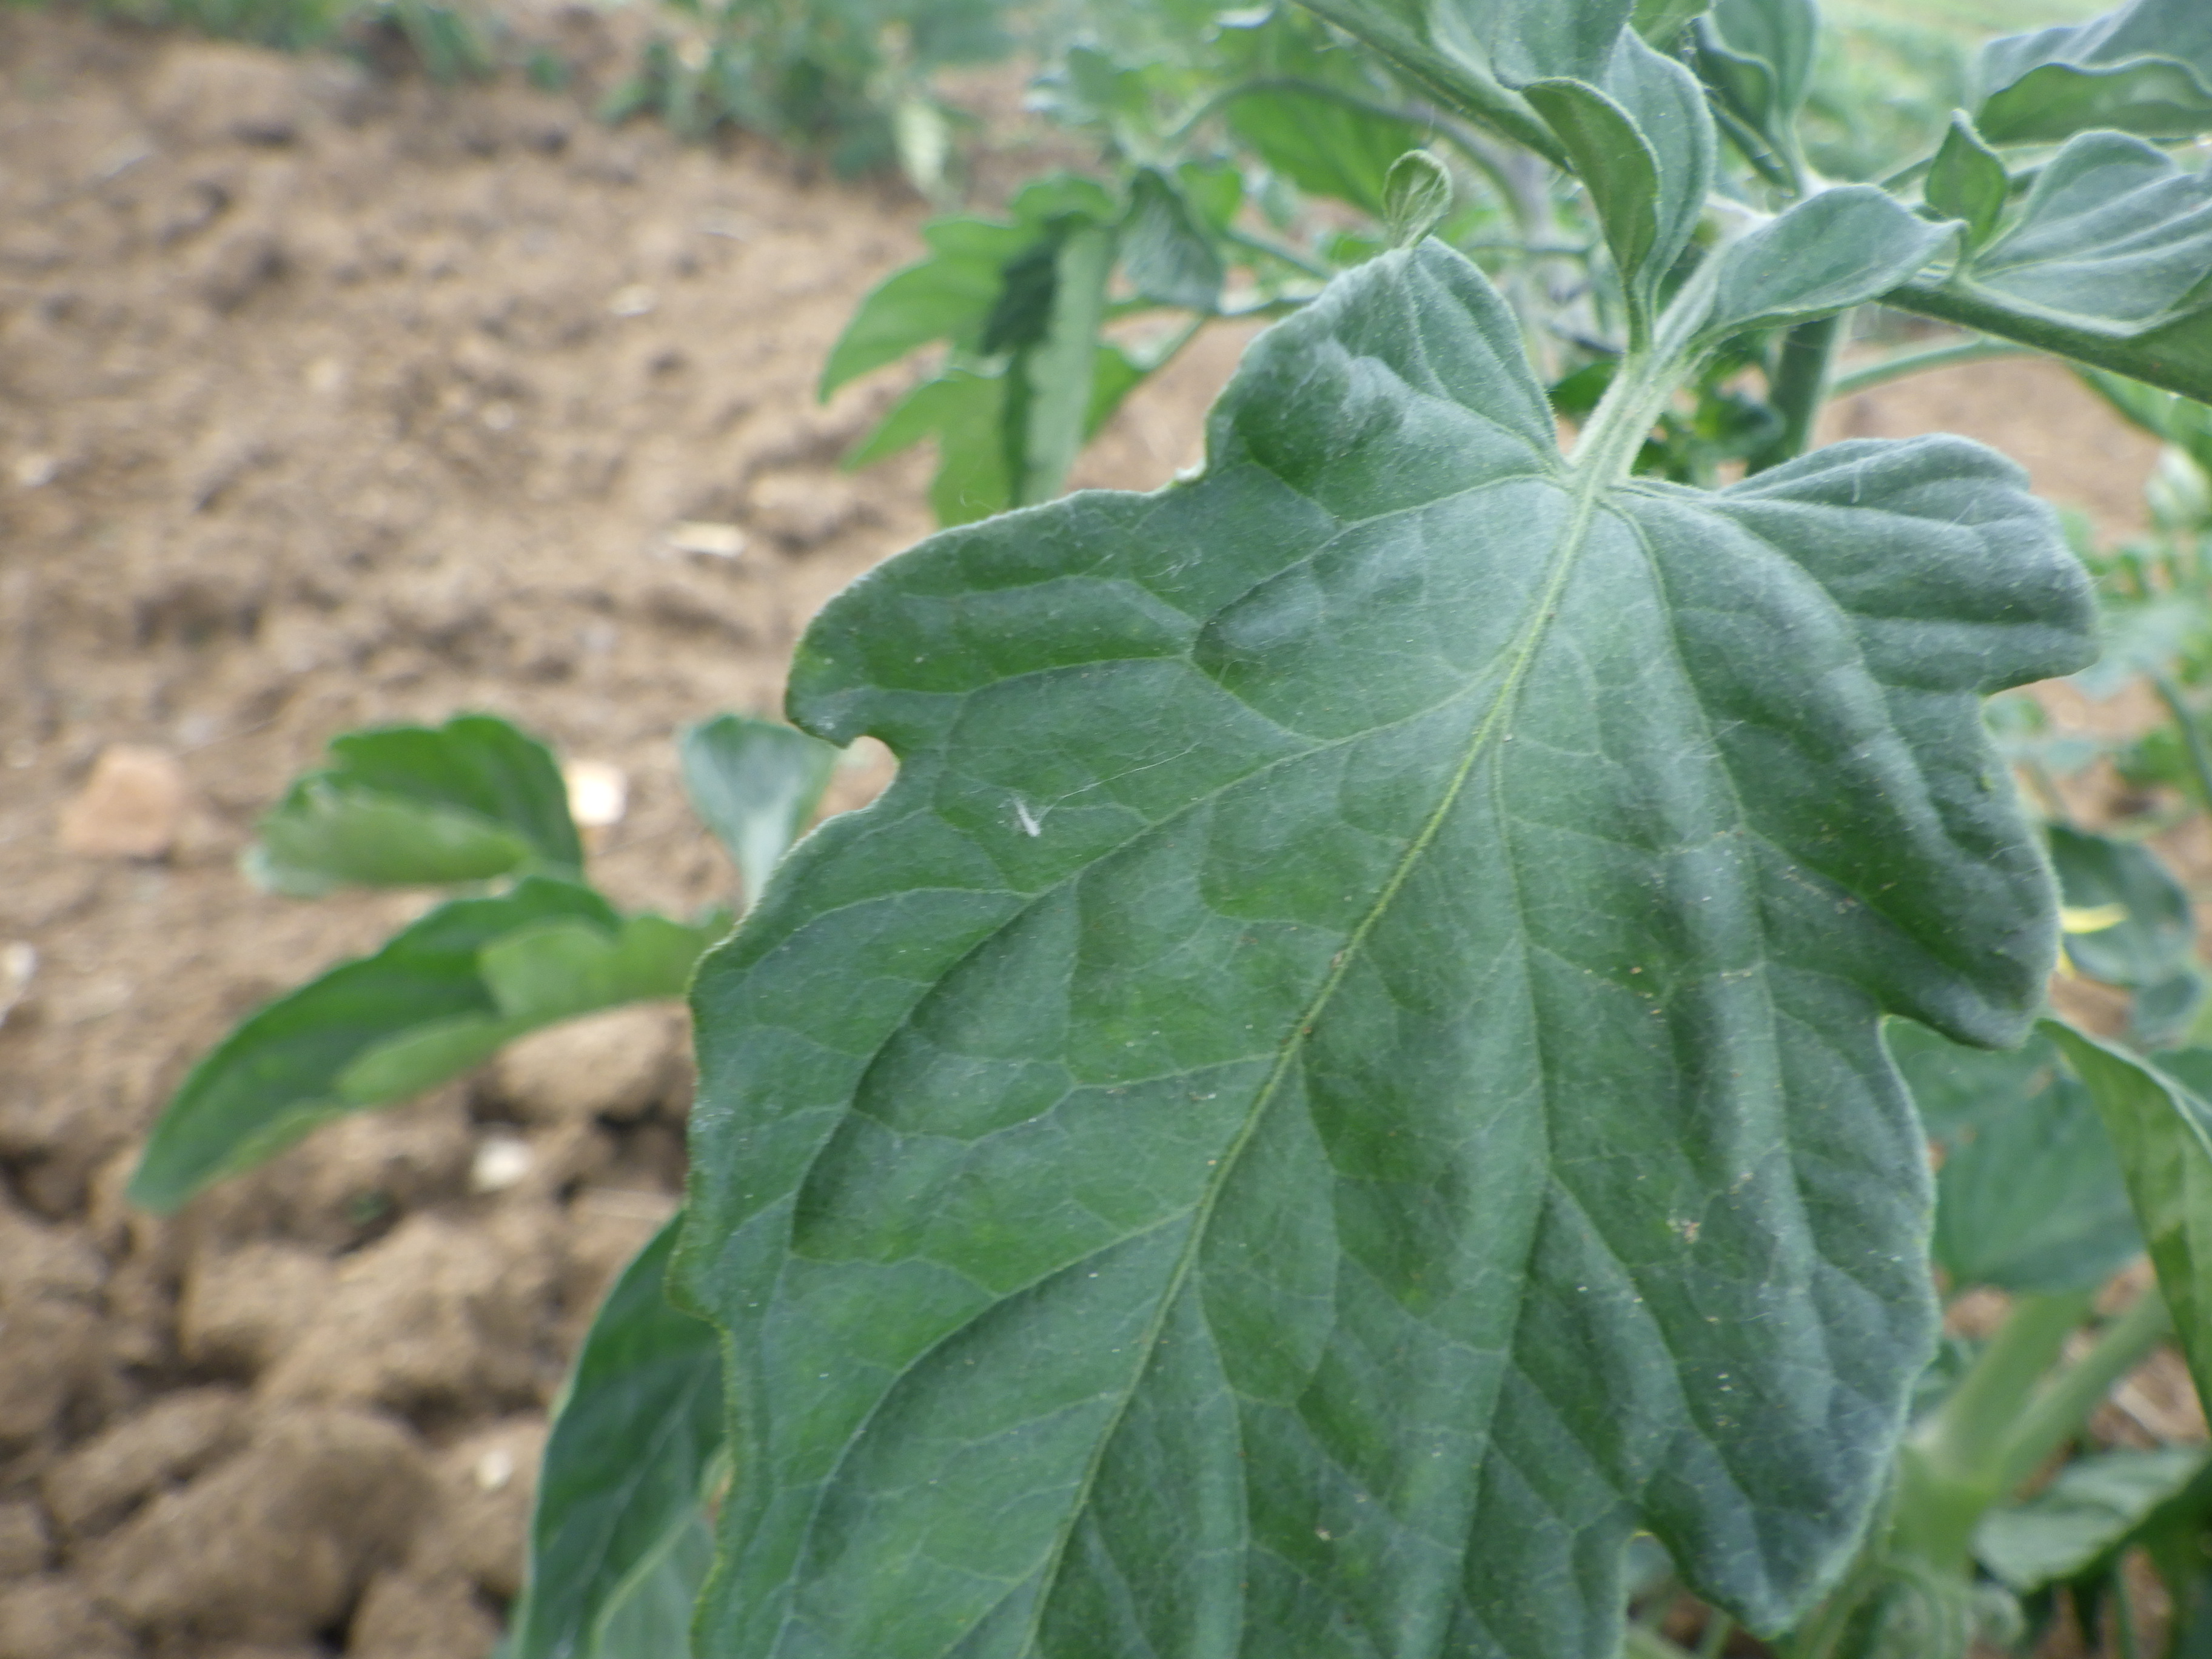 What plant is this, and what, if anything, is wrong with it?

tomato, healthy
